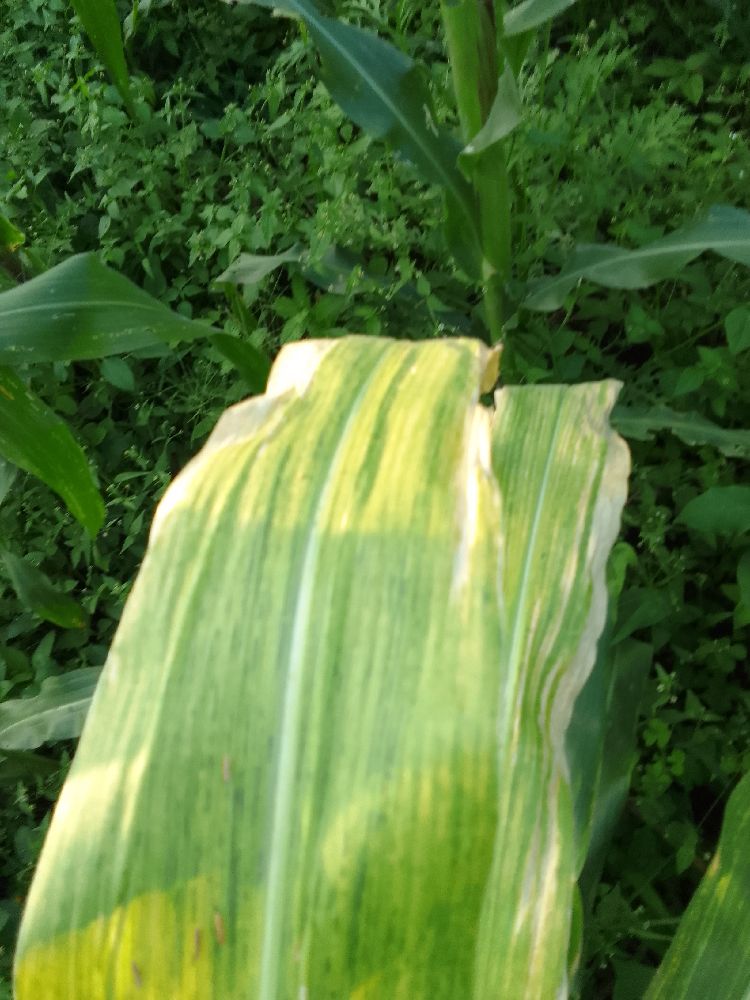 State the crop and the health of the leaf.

maize, maize lethal necrosis
